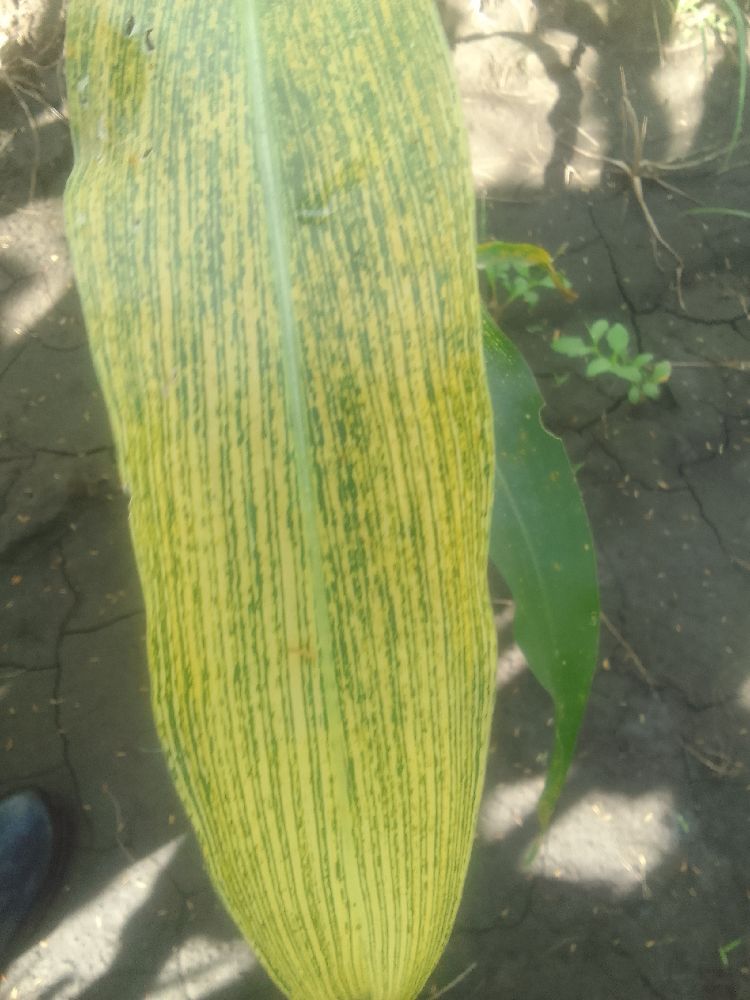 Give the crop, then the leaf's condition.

maize, maize streak virus
